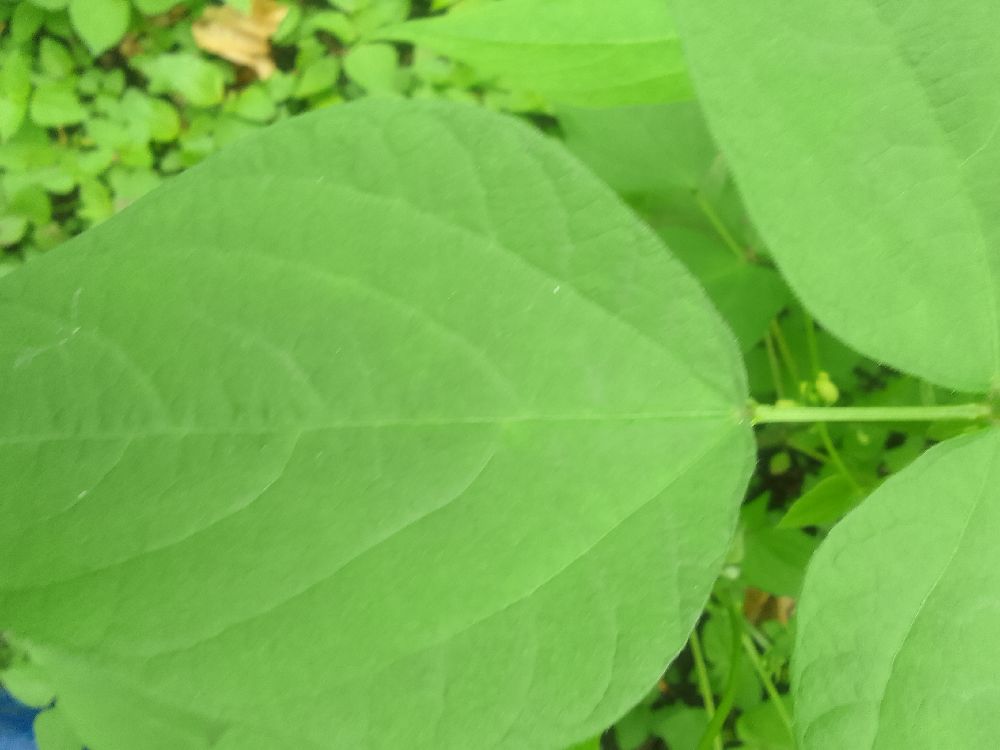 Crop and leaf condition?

common bean, healthy
